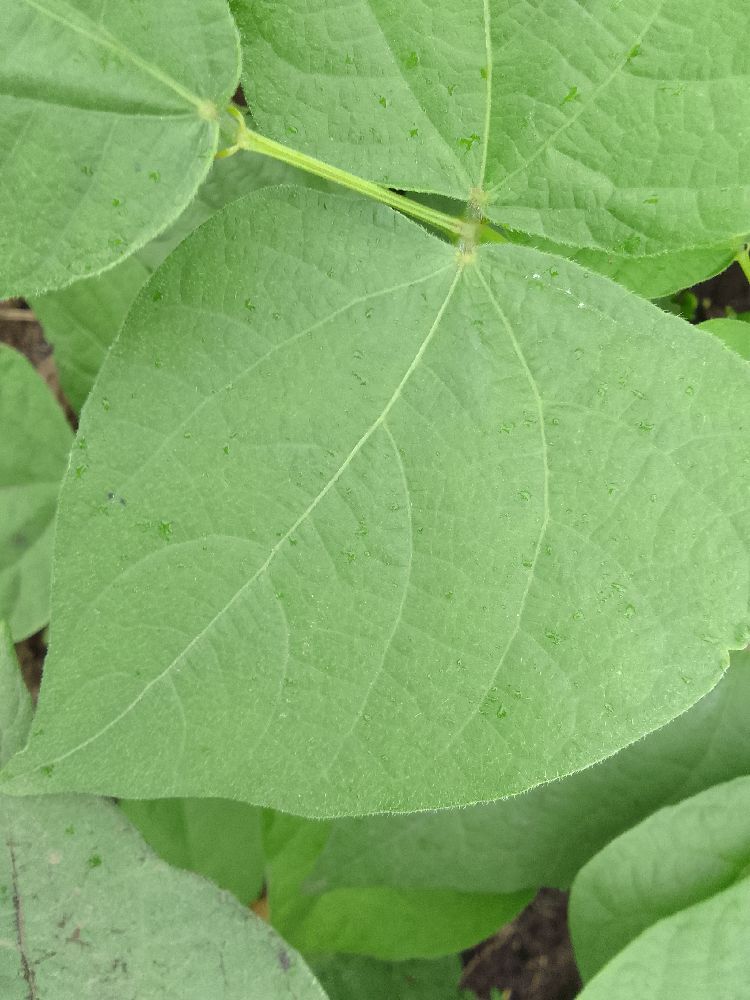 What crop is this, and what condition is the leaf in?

common bean, healthy
